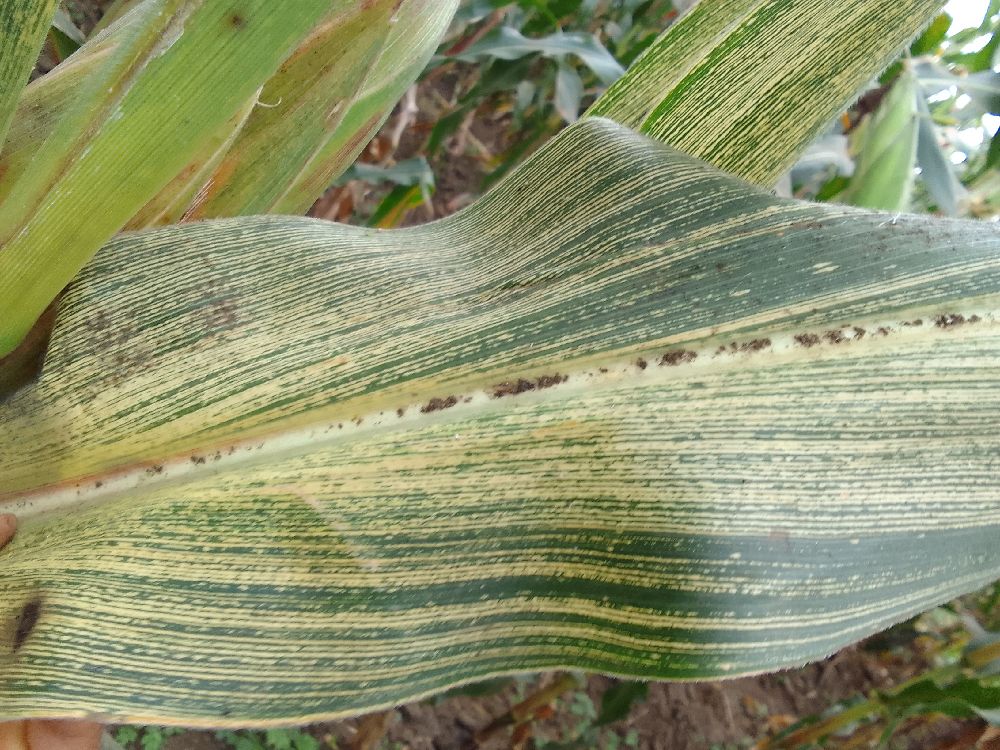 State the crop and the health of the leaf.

maize, maize streak virus
